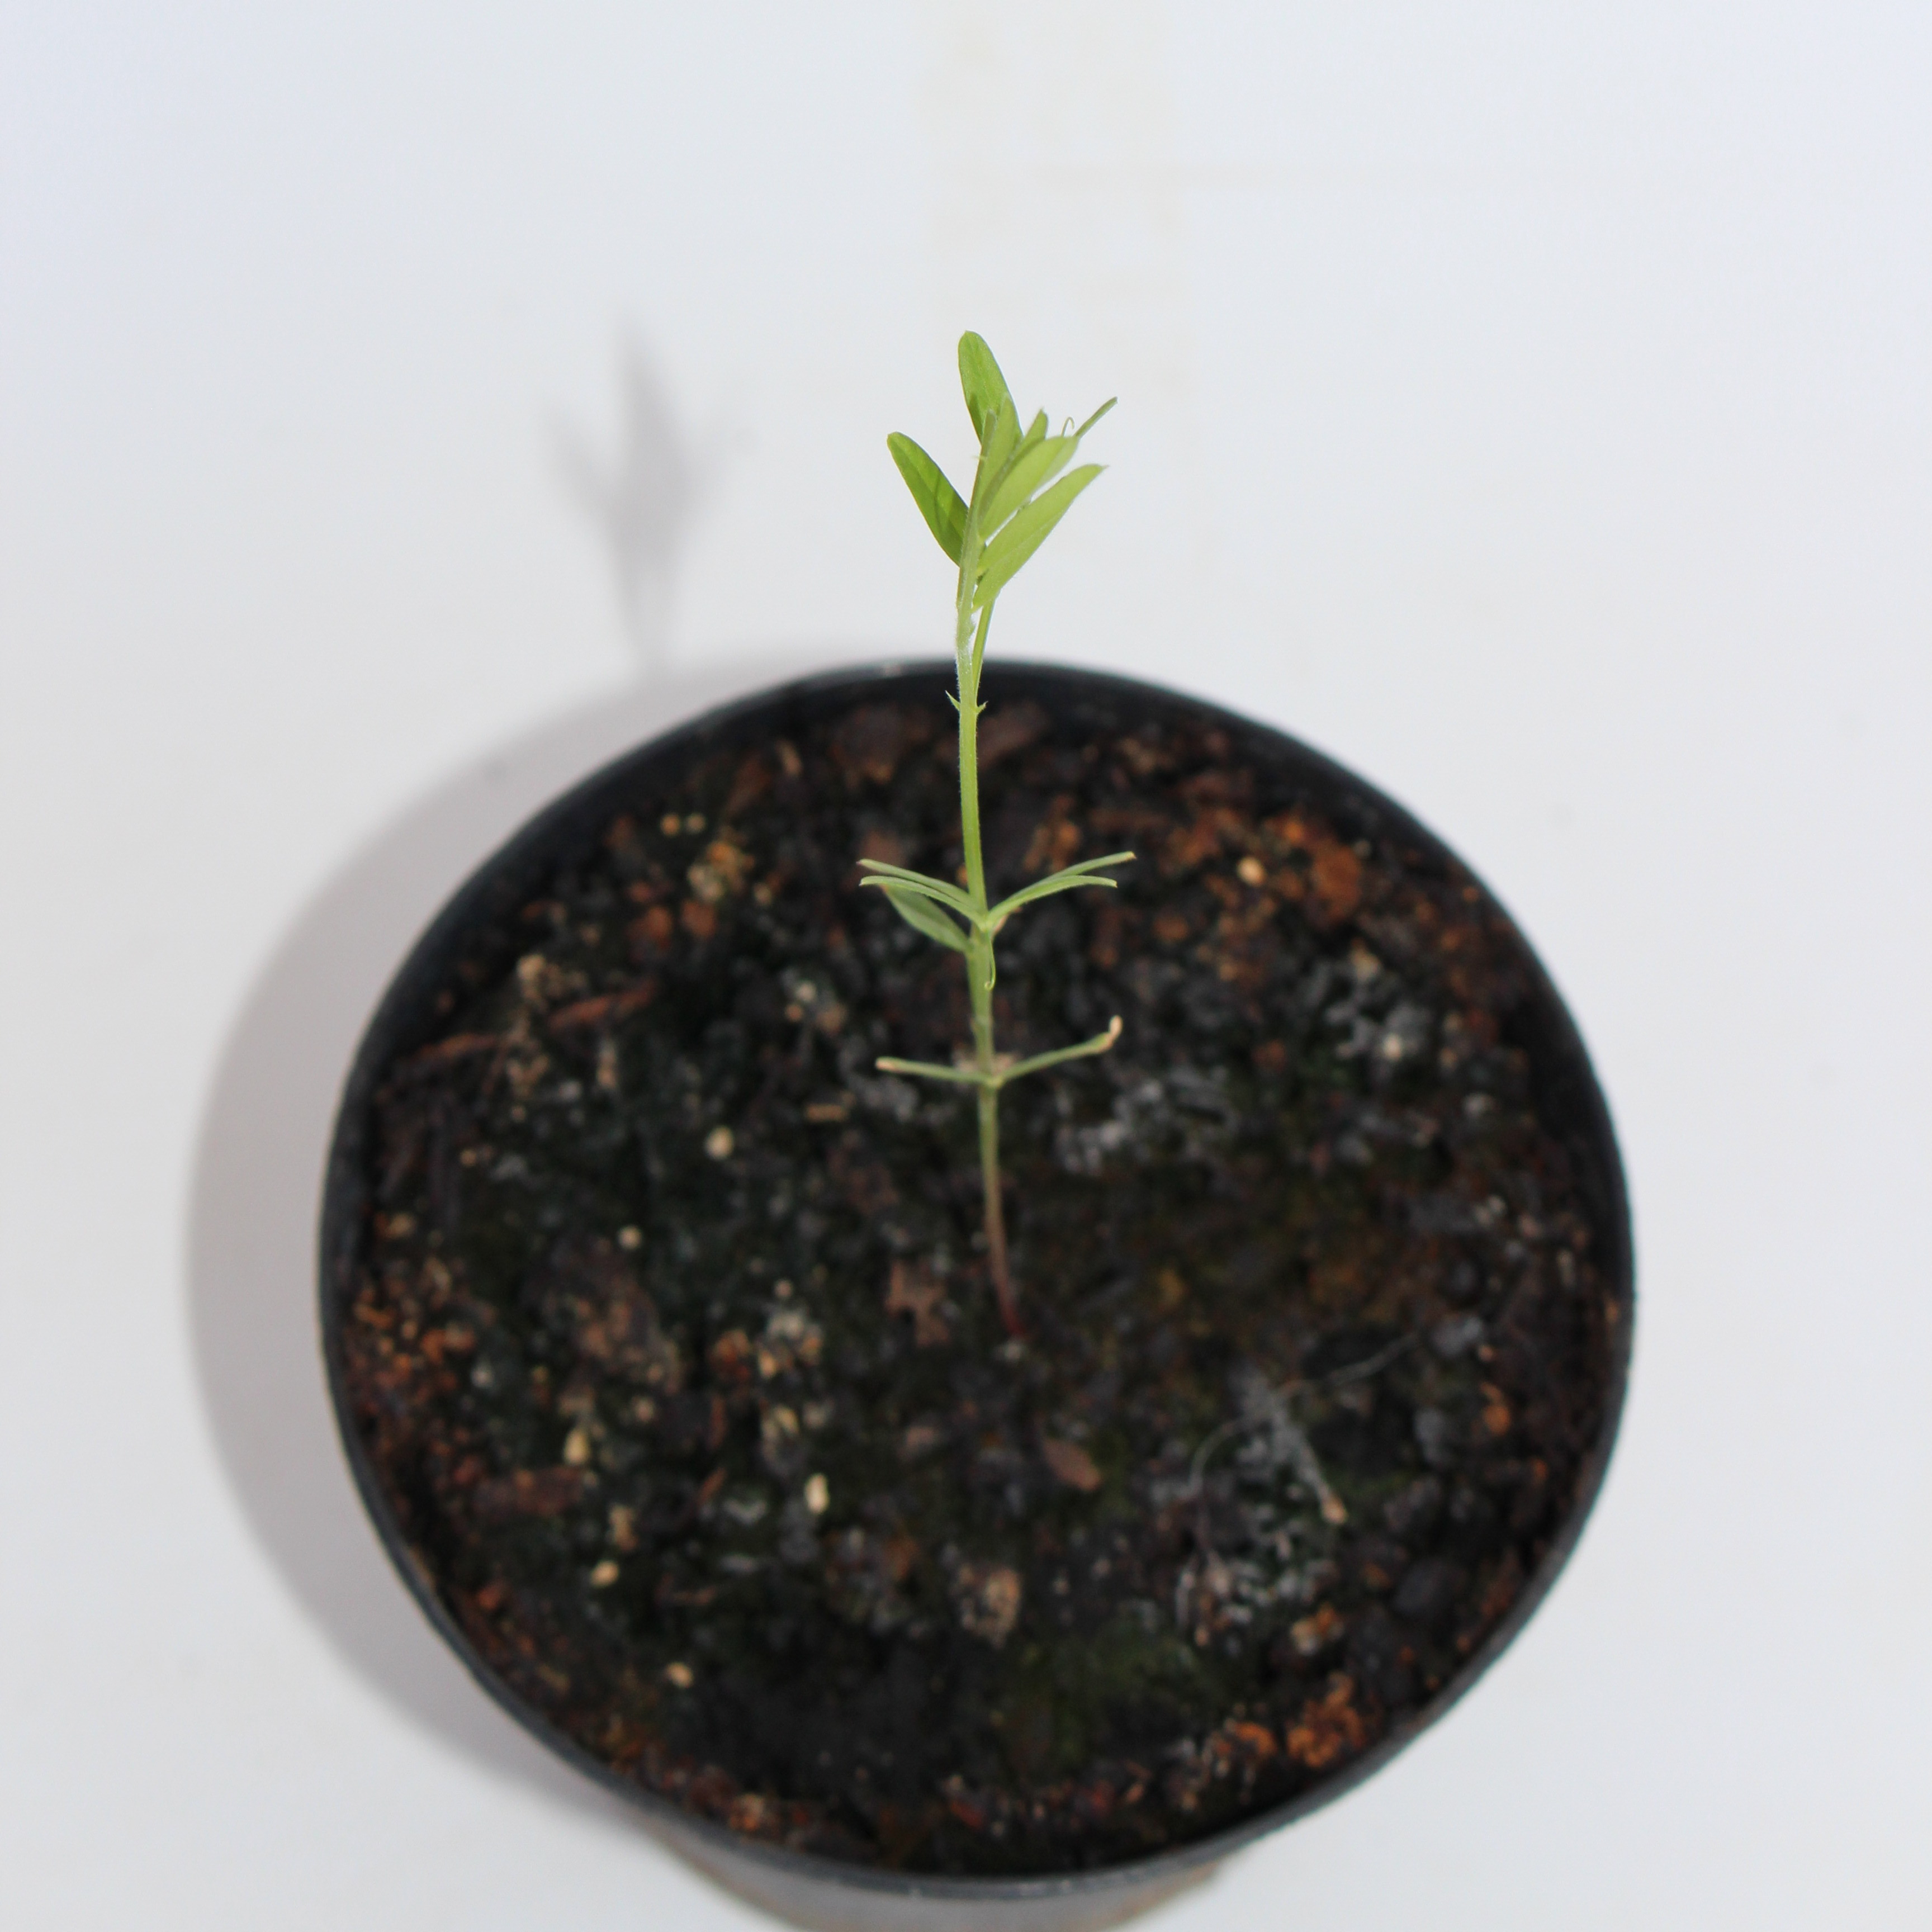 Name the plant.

Vicia sativa
